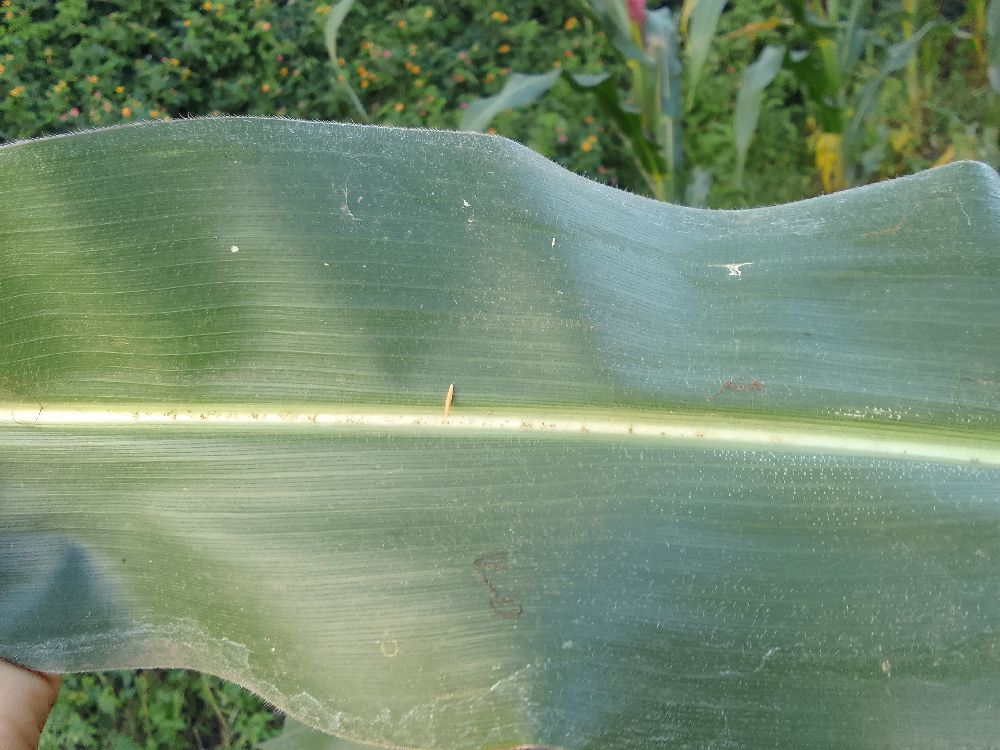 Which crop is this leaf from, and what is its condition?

maize, healthy
